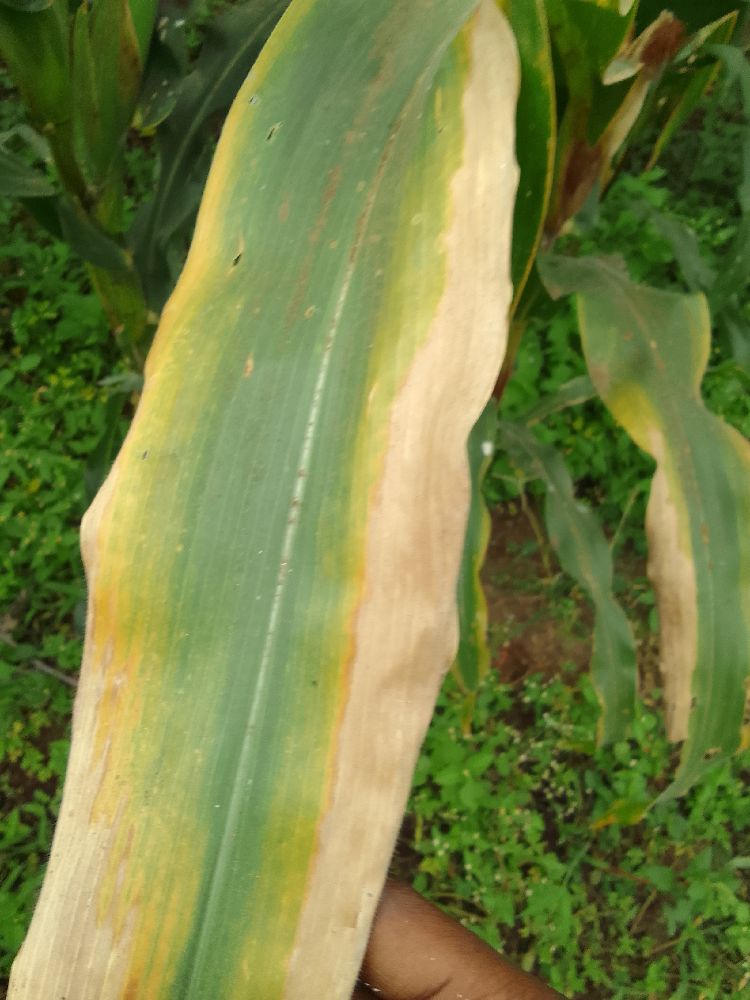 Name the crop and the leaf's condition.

maize, maize lethal necrosis
